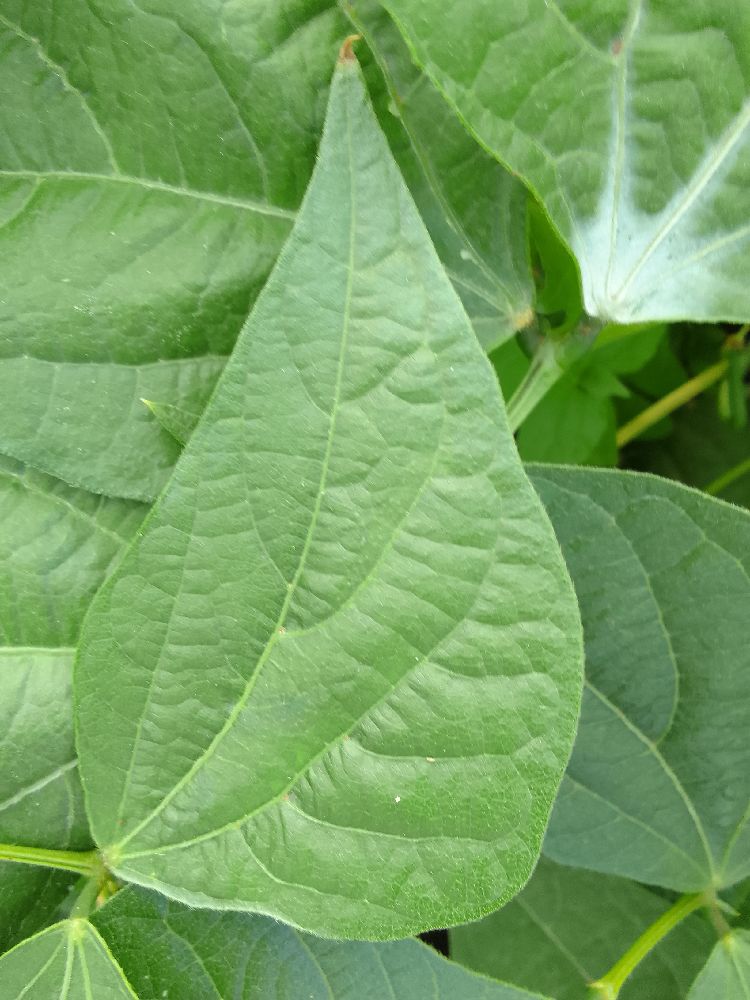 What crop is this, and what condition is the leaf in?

common bean, healthy
